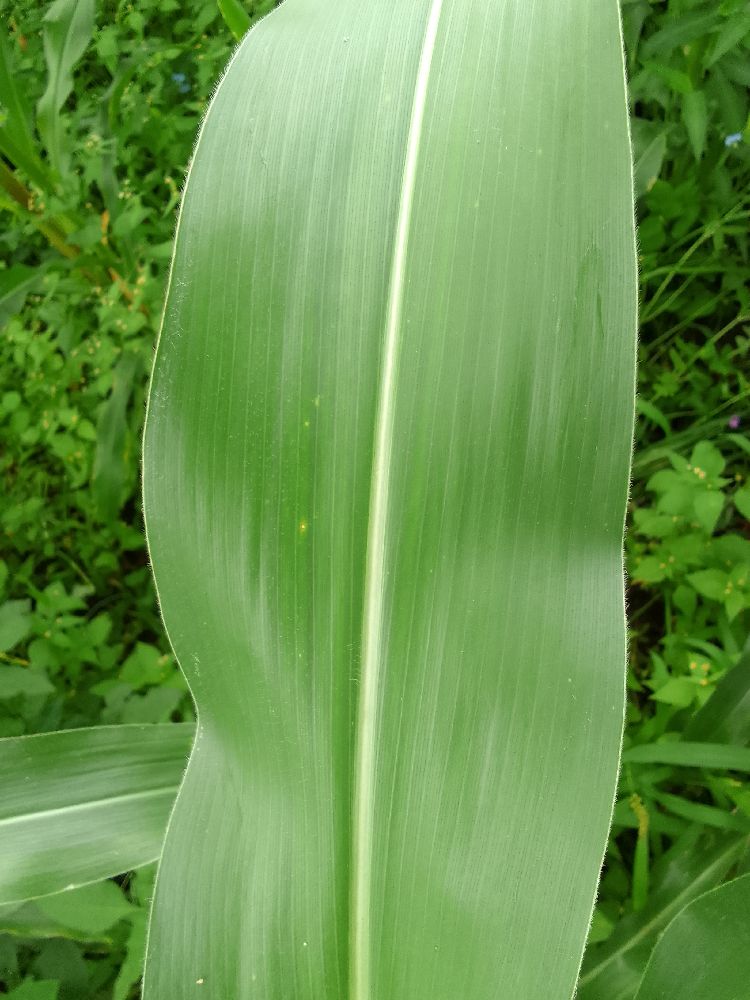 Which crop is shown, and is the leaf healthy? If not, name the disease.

maize, healthy
